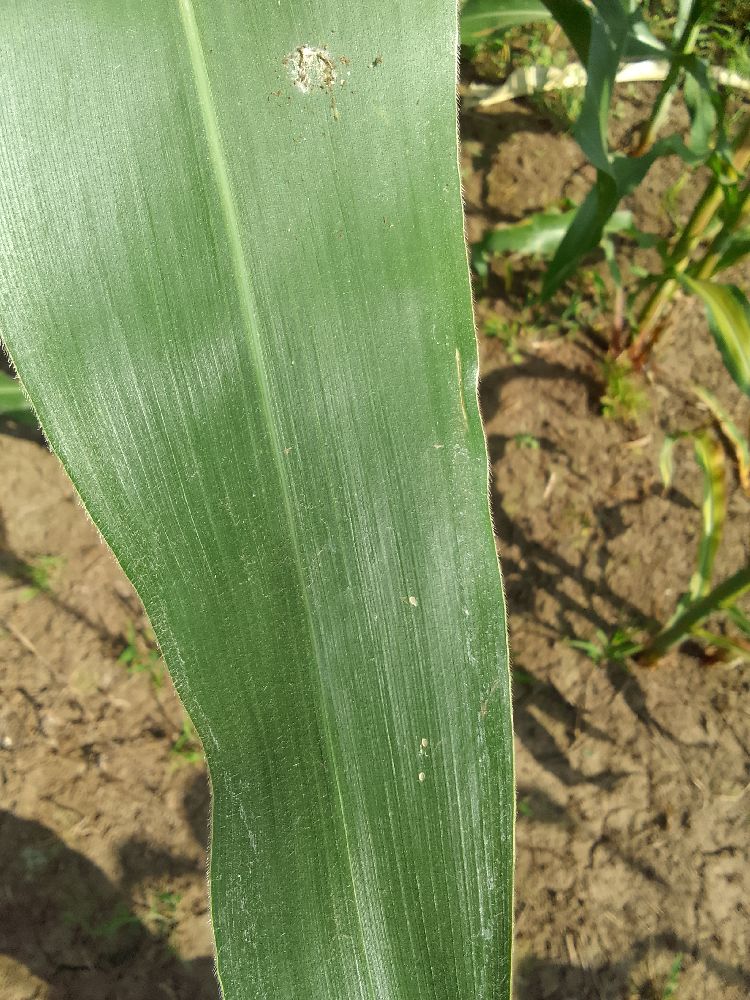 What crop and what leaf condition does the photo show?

maize, healthy
